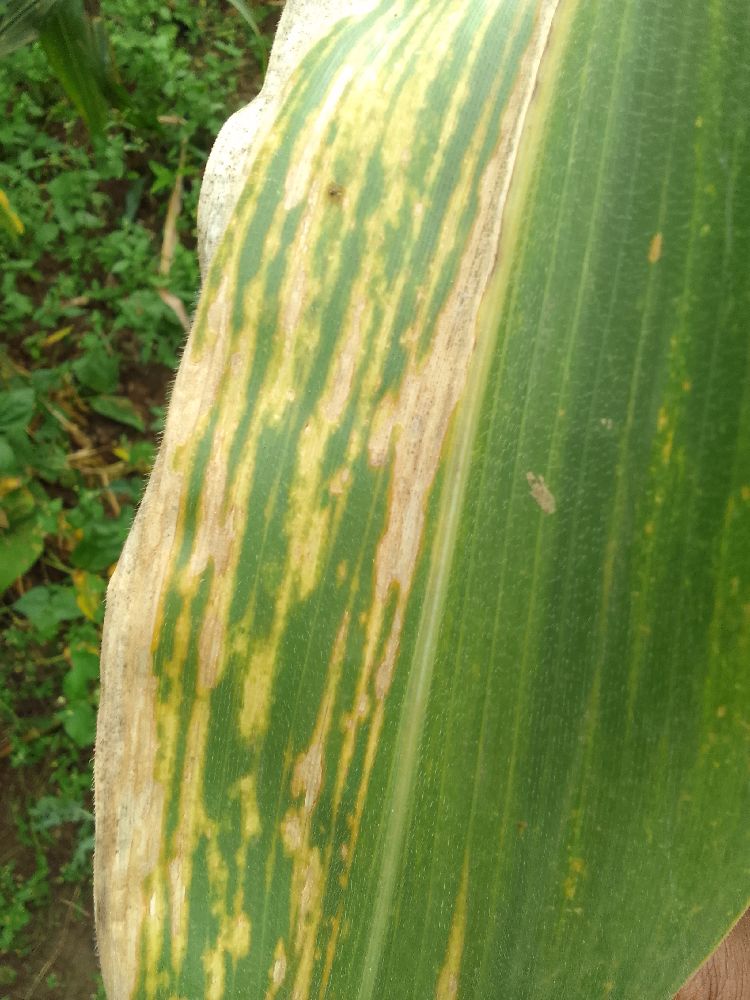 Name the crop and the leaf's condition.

maize, maize lethal necrosis
